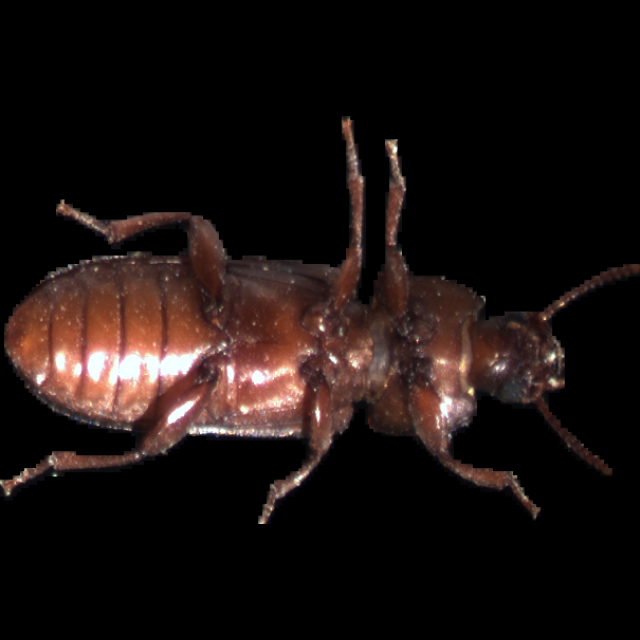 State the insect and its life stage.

mealworm beetle
